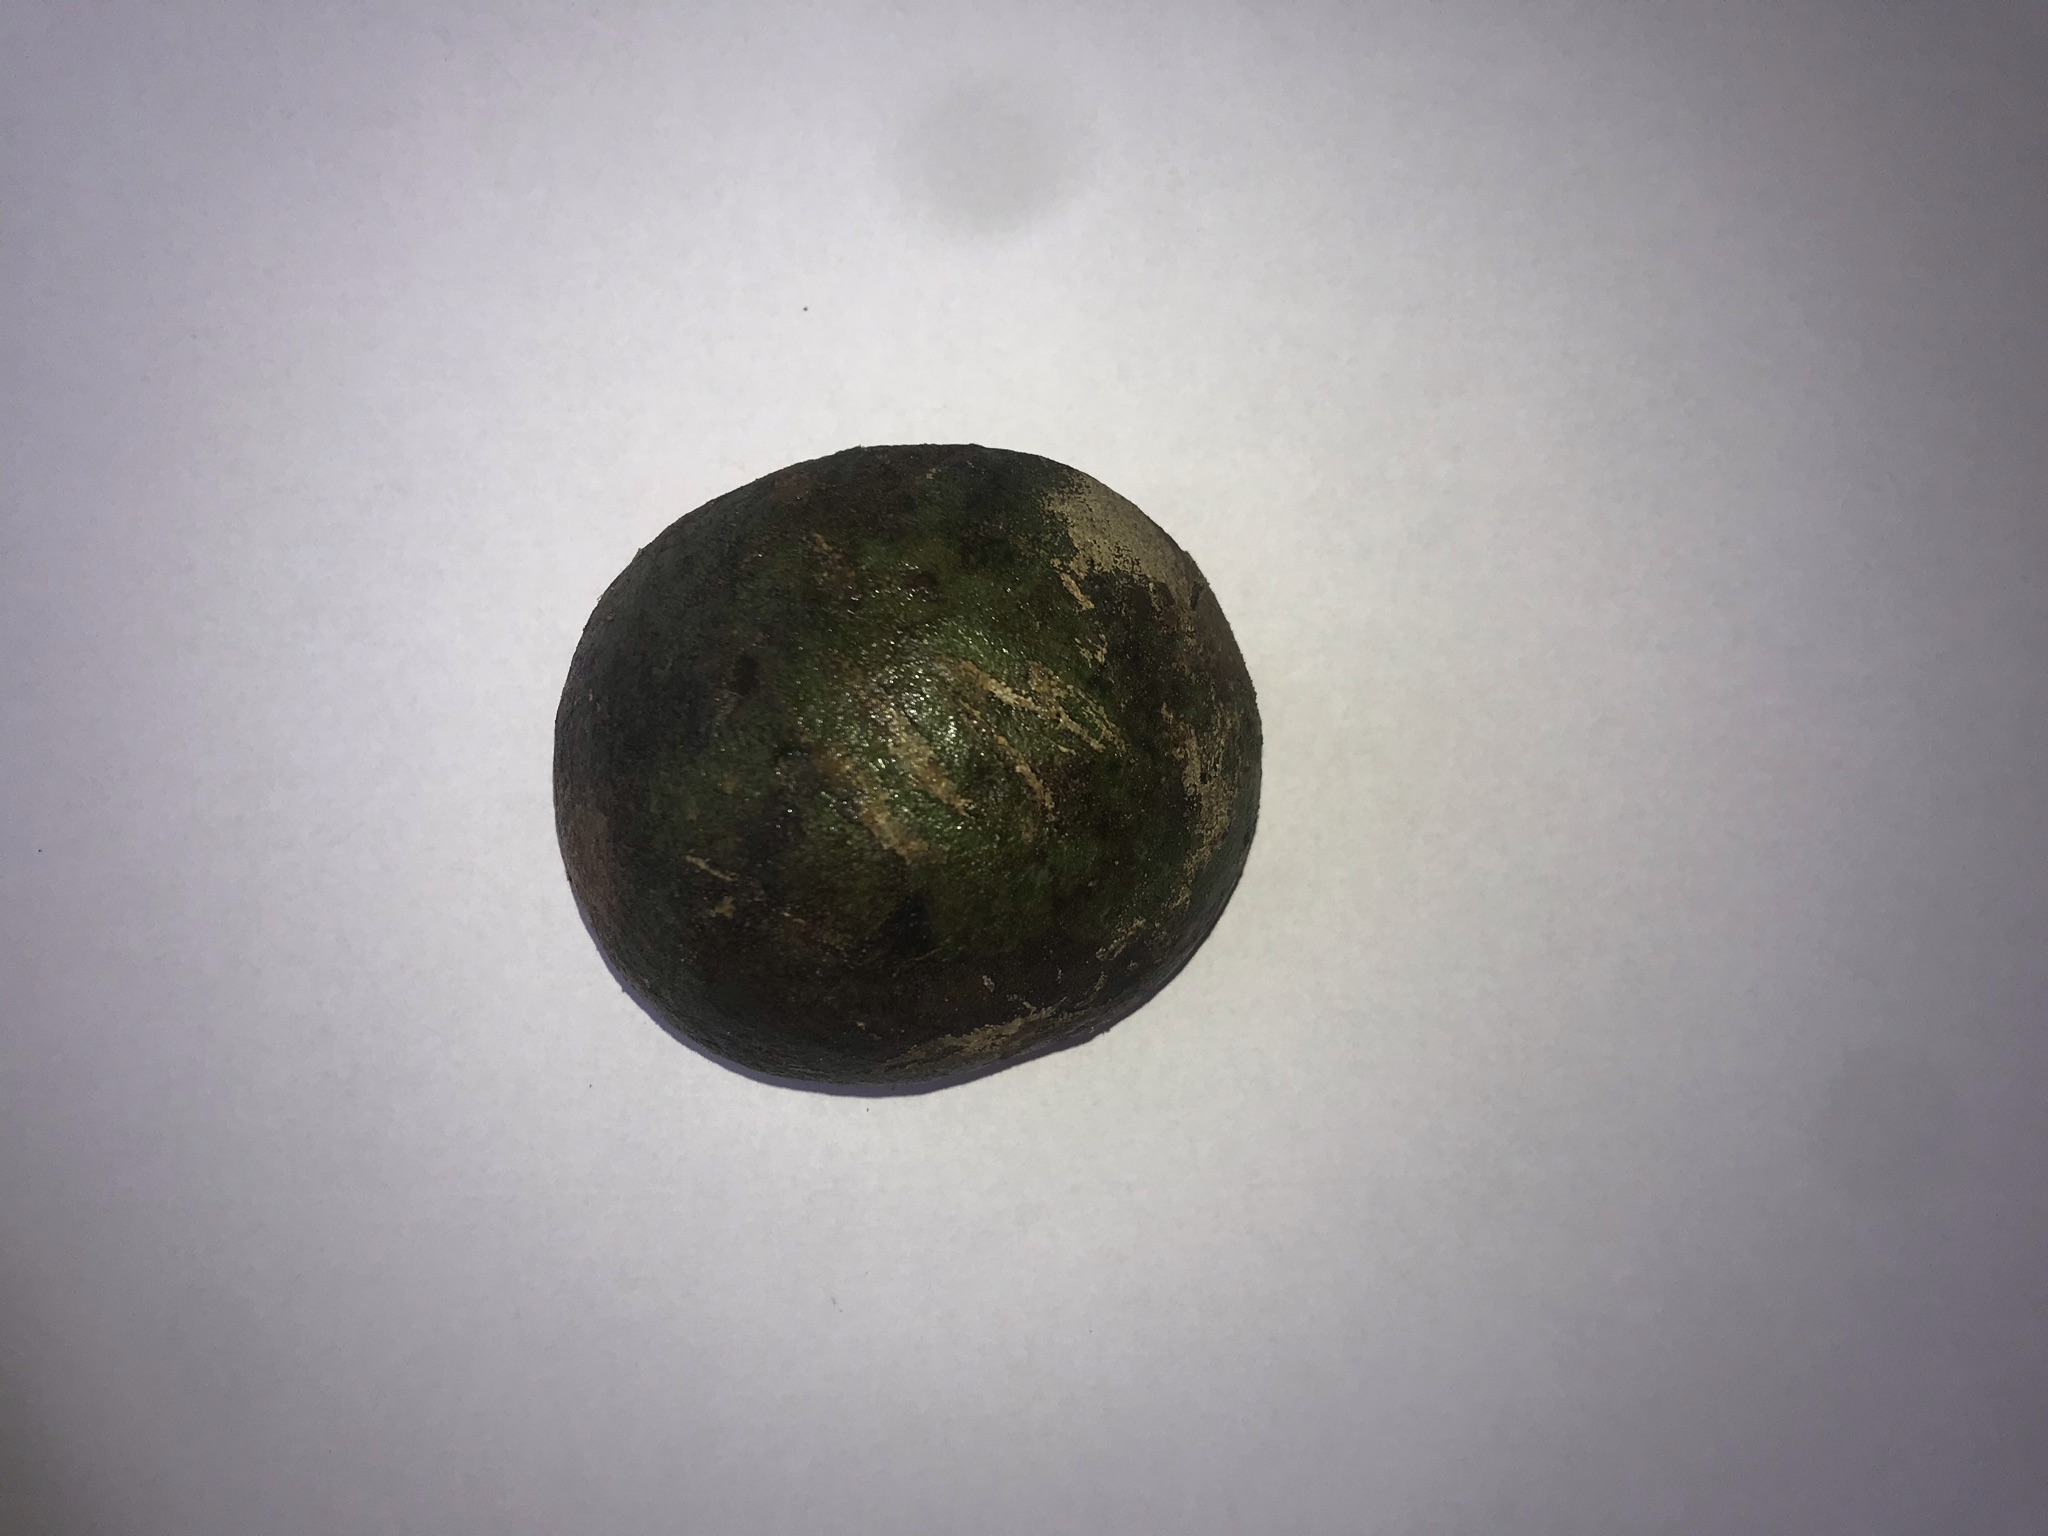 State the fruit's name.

pequi
